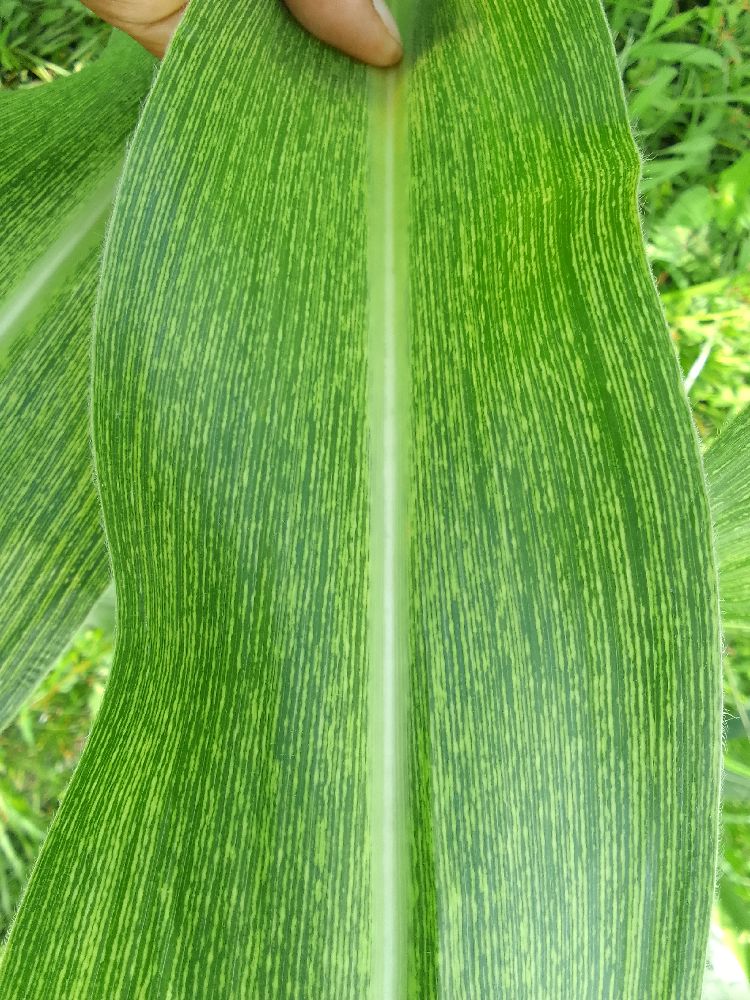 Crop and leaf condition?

maize, maize streak virus
